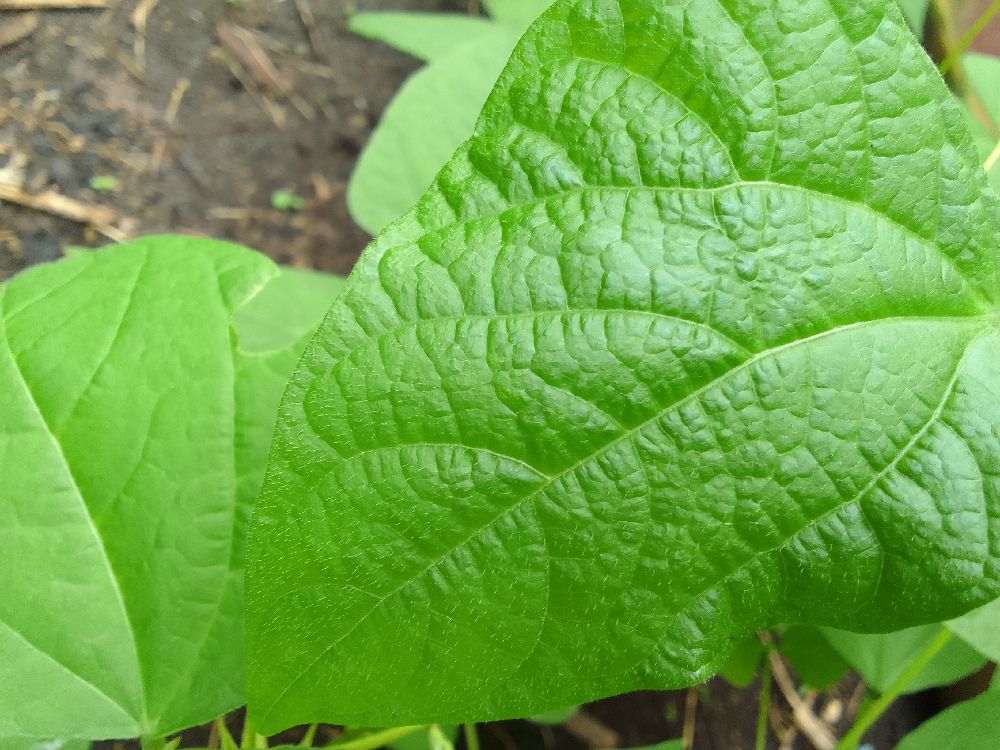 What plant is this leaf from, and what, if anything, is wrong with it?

common bean, healthy
